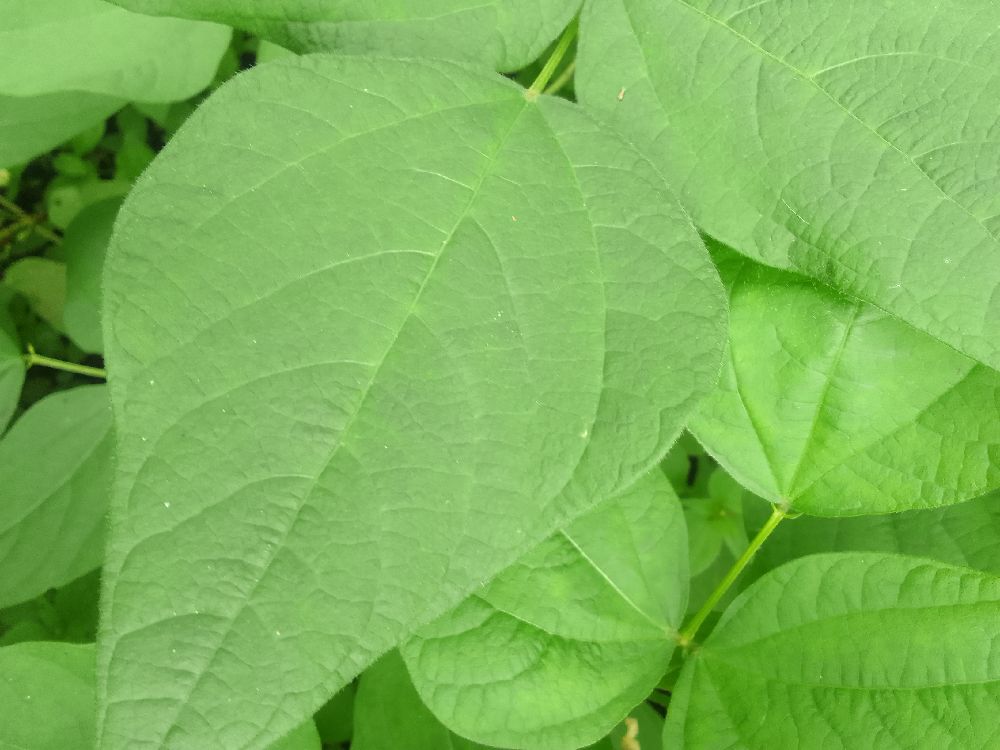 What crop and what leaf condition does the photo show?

common bean, healthy
